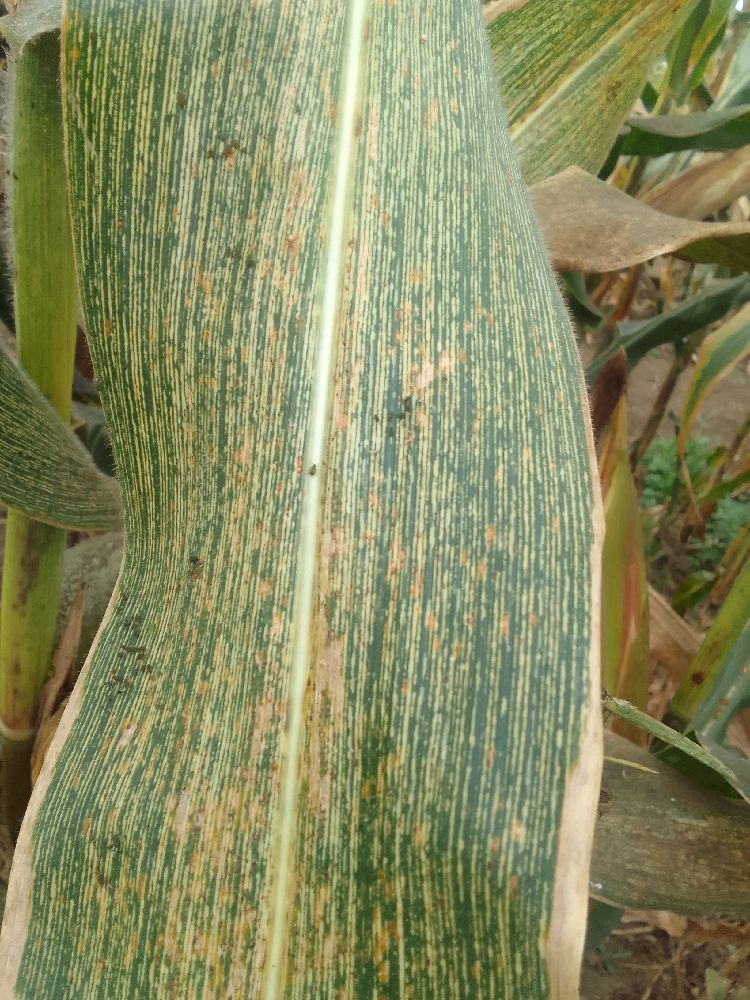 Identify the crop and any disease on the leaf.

maize, maize streak virus
